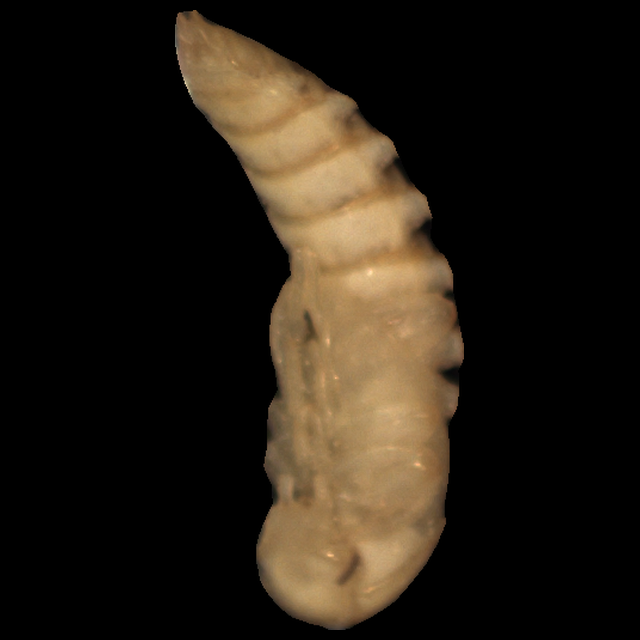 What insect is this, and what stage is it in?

mealworm pupa
